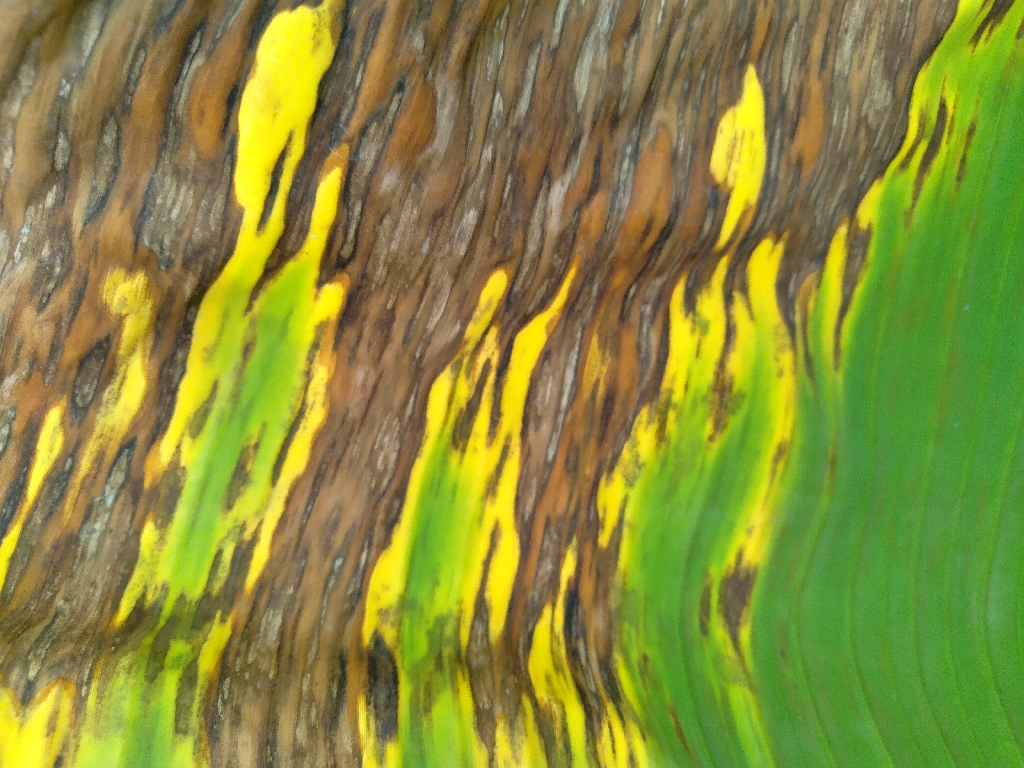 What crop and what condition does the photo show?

banana, black sigatoka
